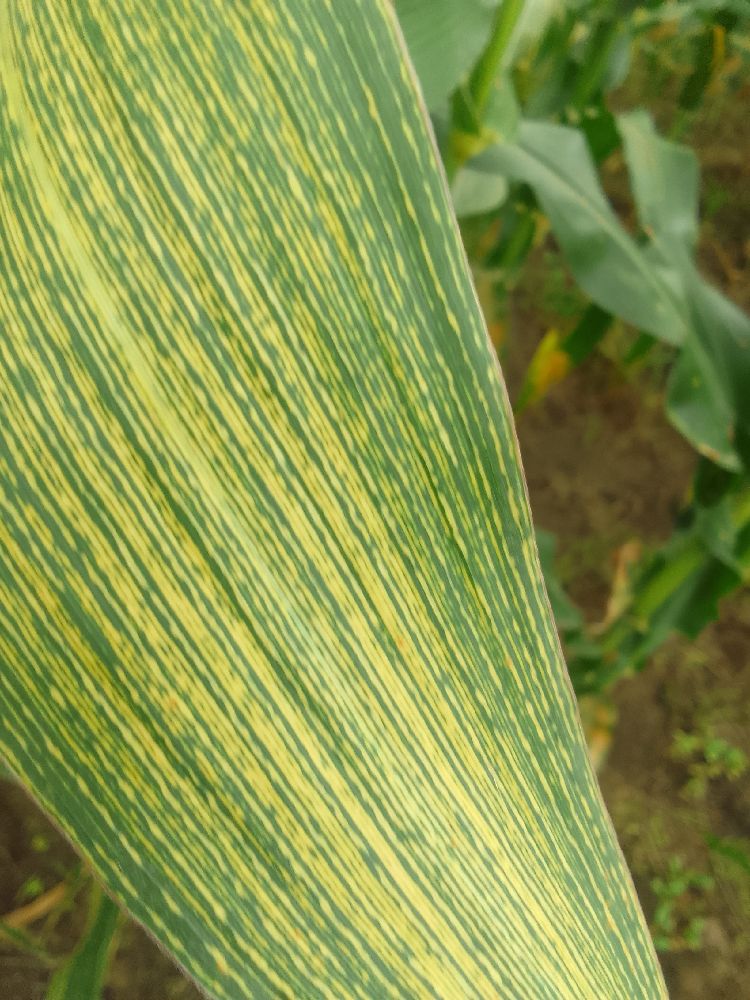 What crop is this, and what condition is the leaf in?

maize, maize streak virus
